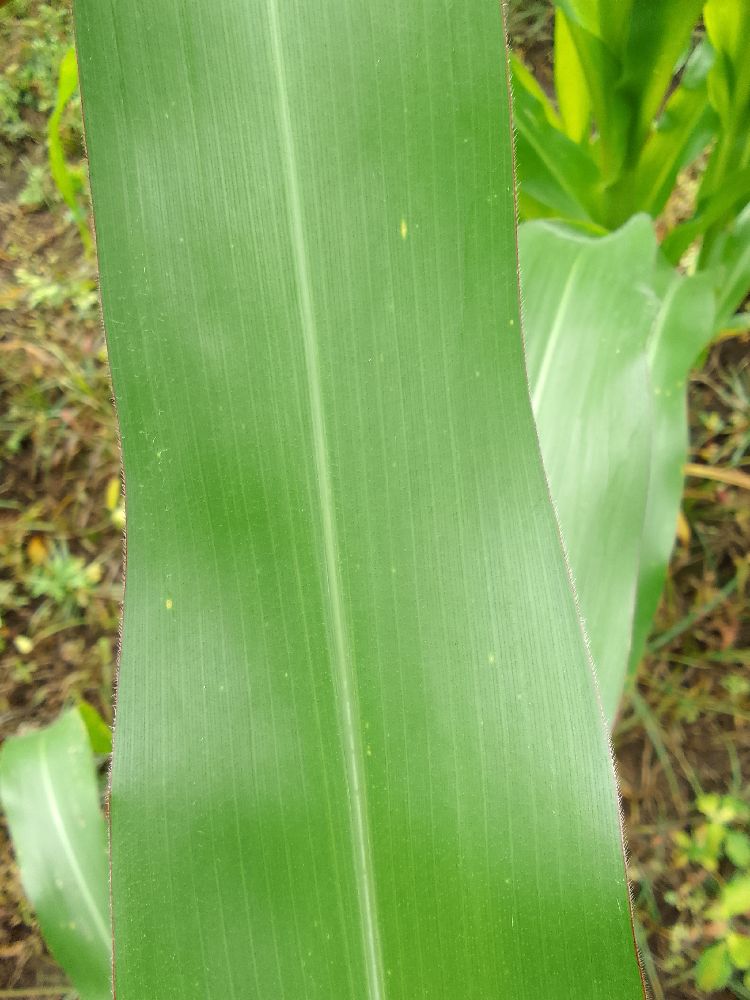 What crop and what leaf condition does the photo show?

maize, healthy
